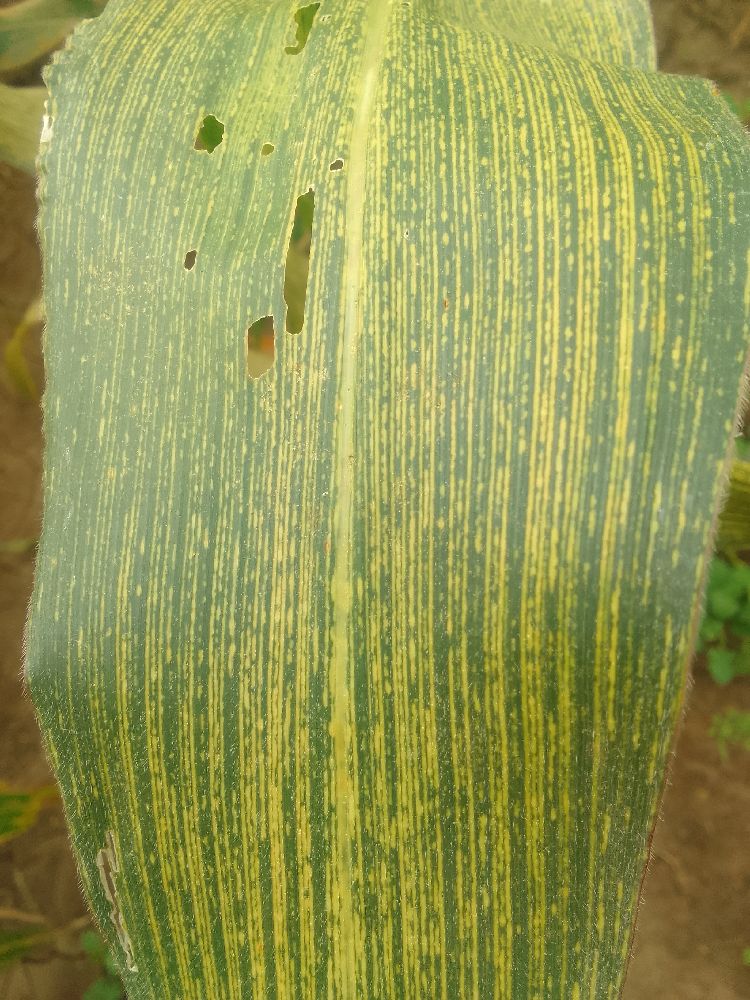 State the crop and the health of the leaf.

maize, maize streak virus
